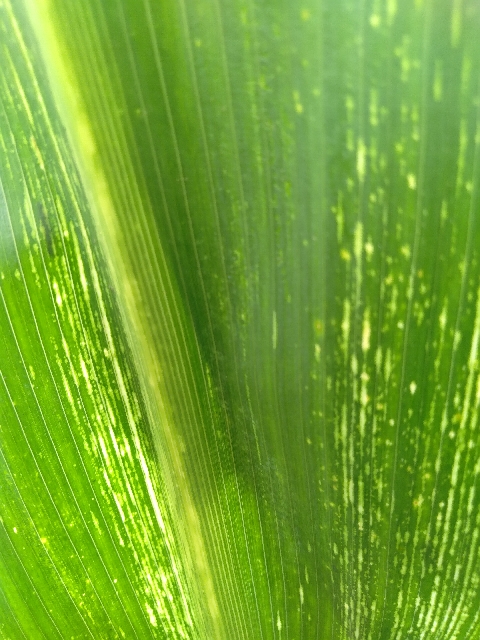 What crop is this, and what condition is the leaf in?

maize, maize streak virus
